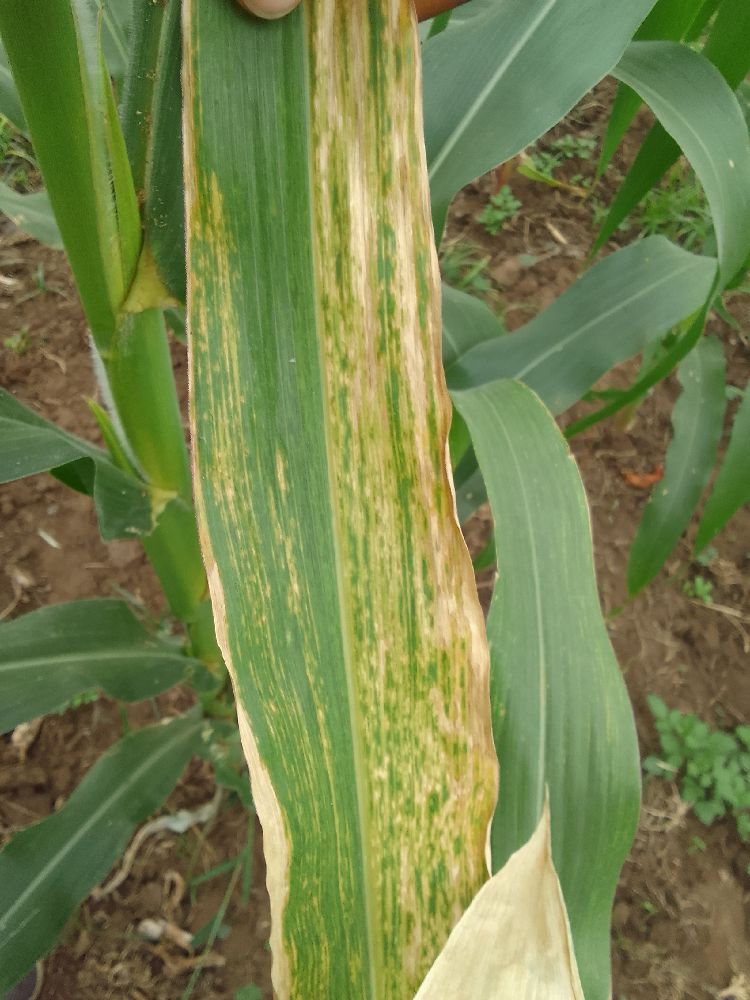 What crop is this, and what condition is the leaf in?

maize, maize lethal necrosis
